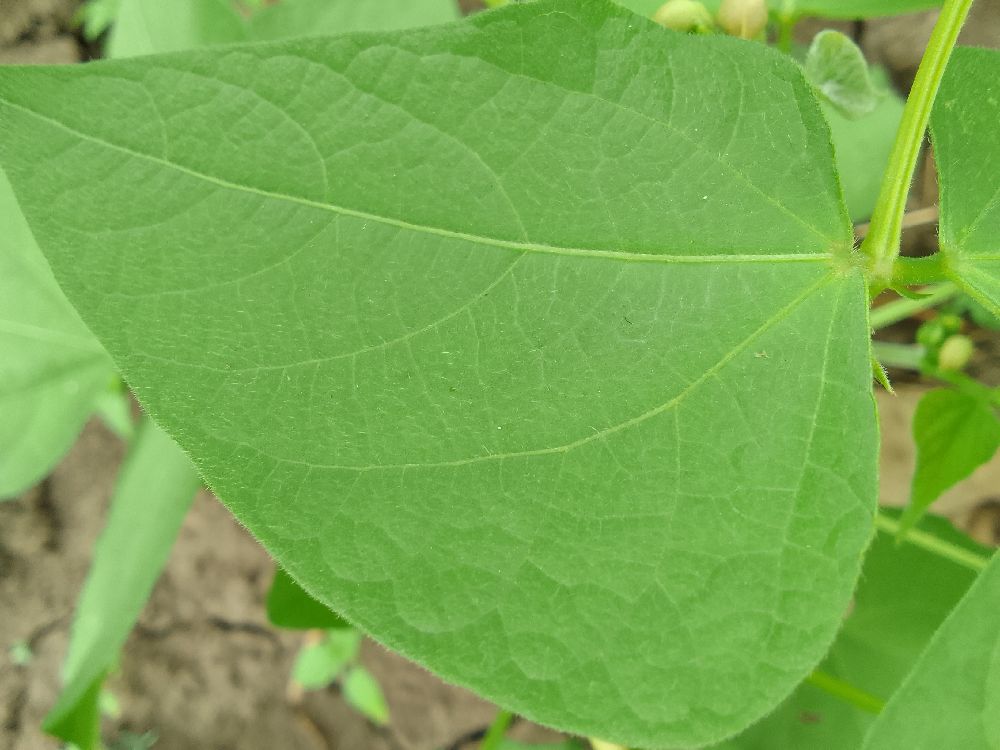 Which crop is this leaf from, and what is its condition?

common bean, healthy
